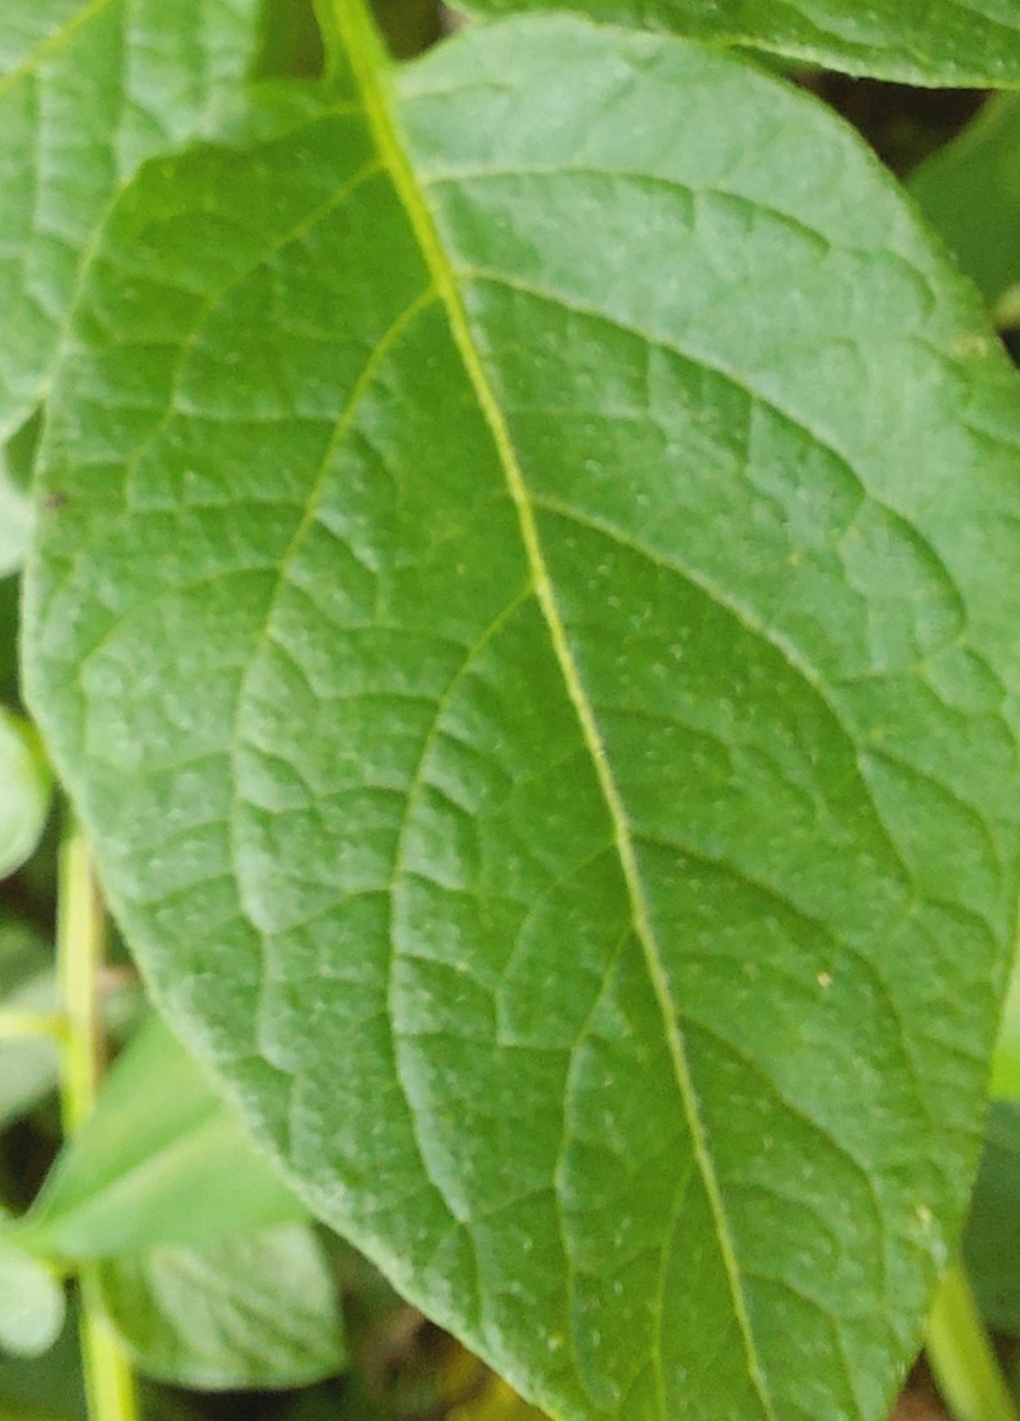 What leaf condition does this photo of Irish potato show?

healthy
